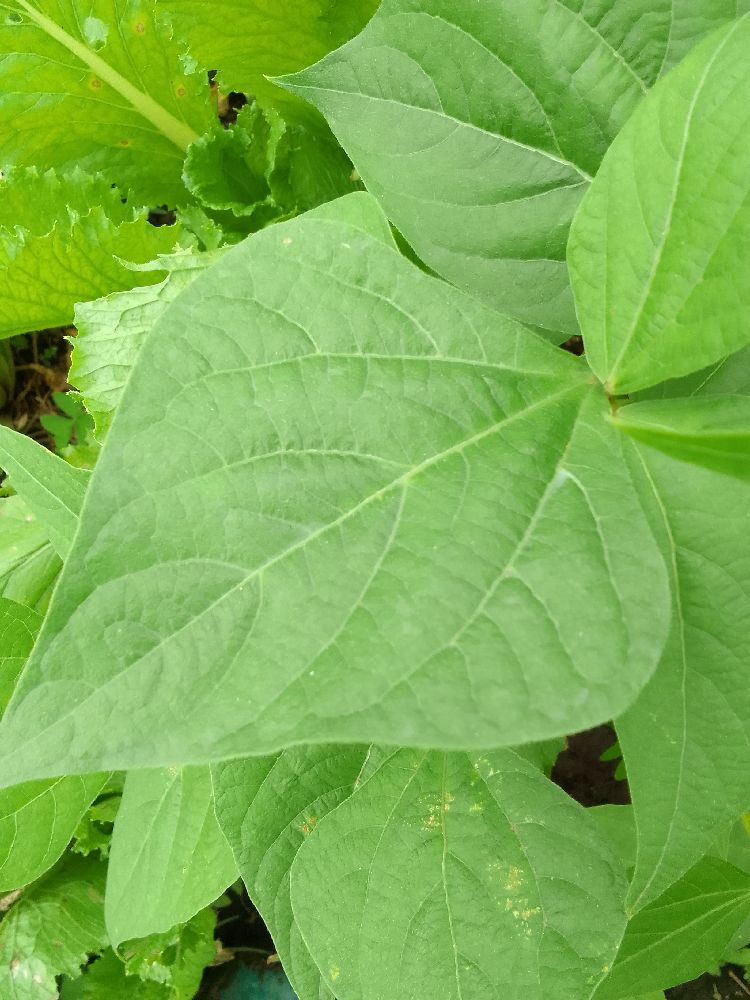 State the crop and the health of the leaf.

common bean, healthy
